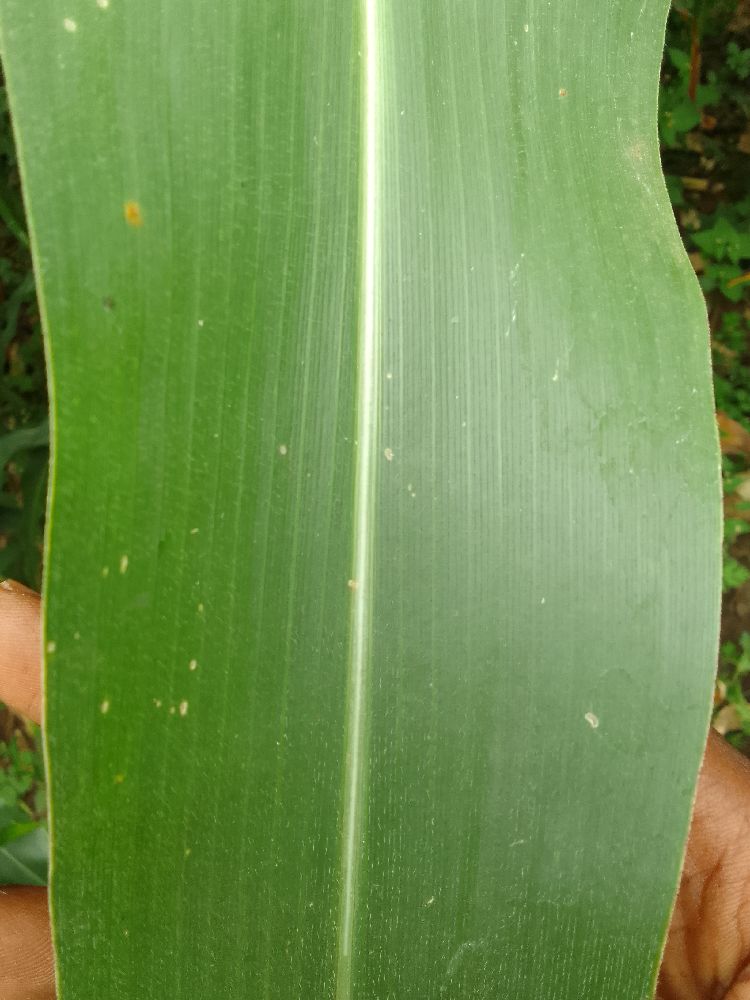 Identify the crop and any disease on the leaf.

maize, healthy
